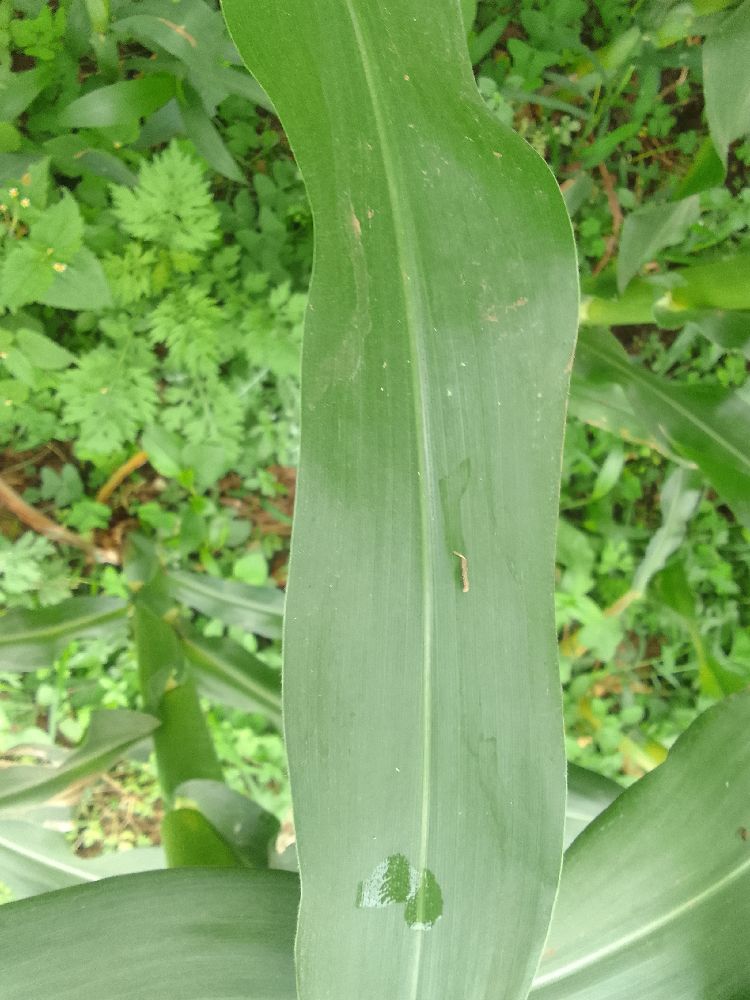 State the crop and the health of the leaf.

maize, healthy
